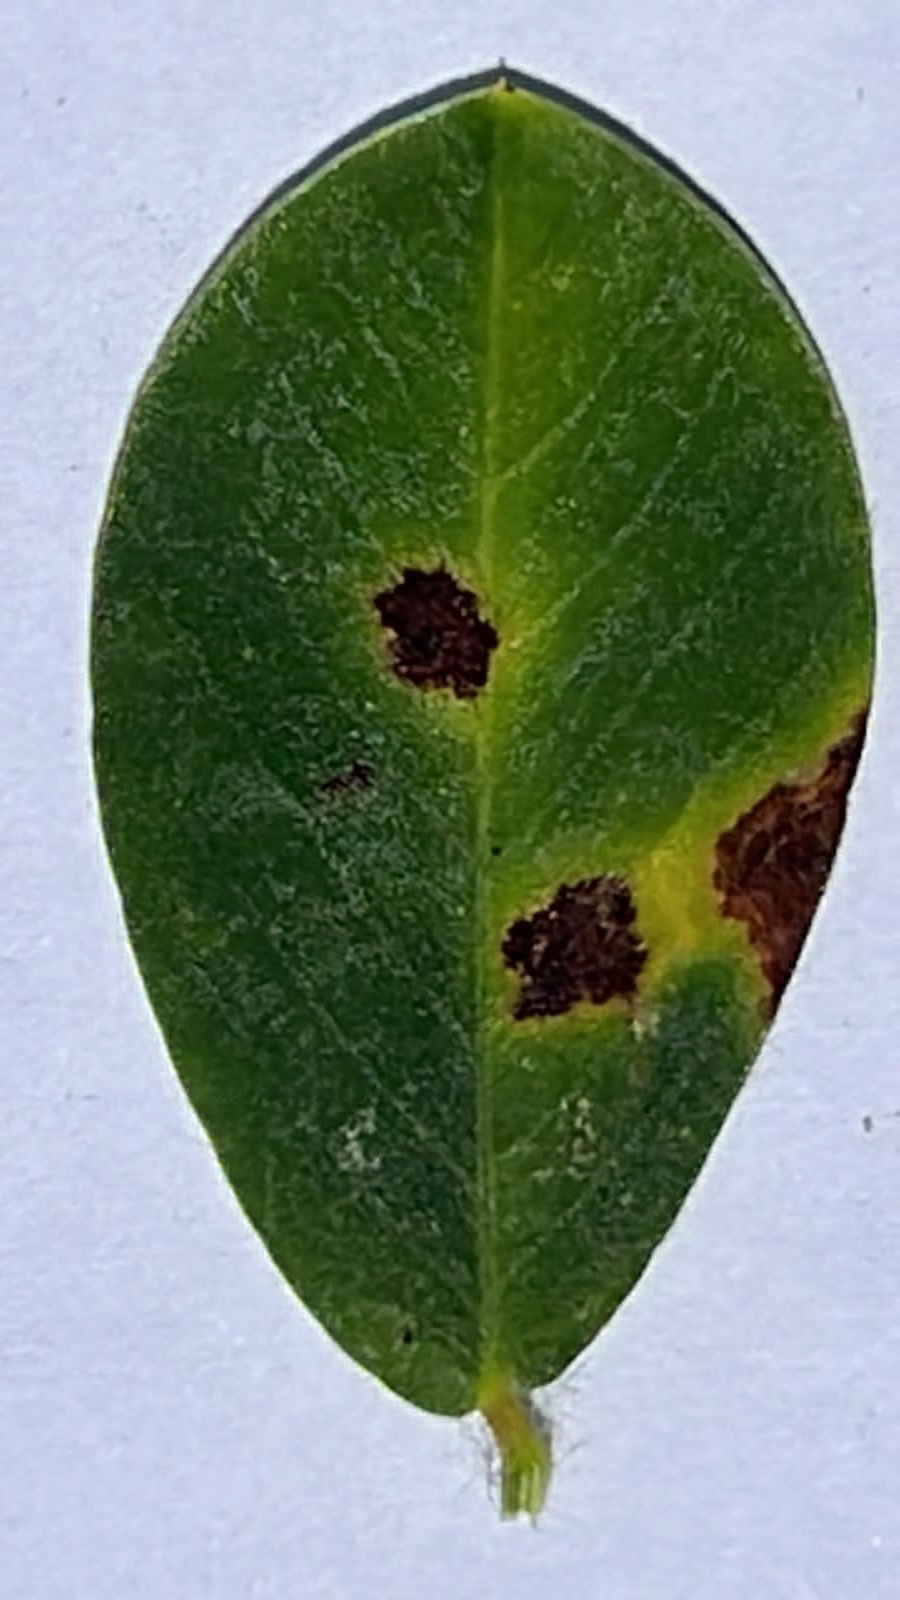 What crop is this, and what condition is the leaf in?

peanut, nothapassalora personata
